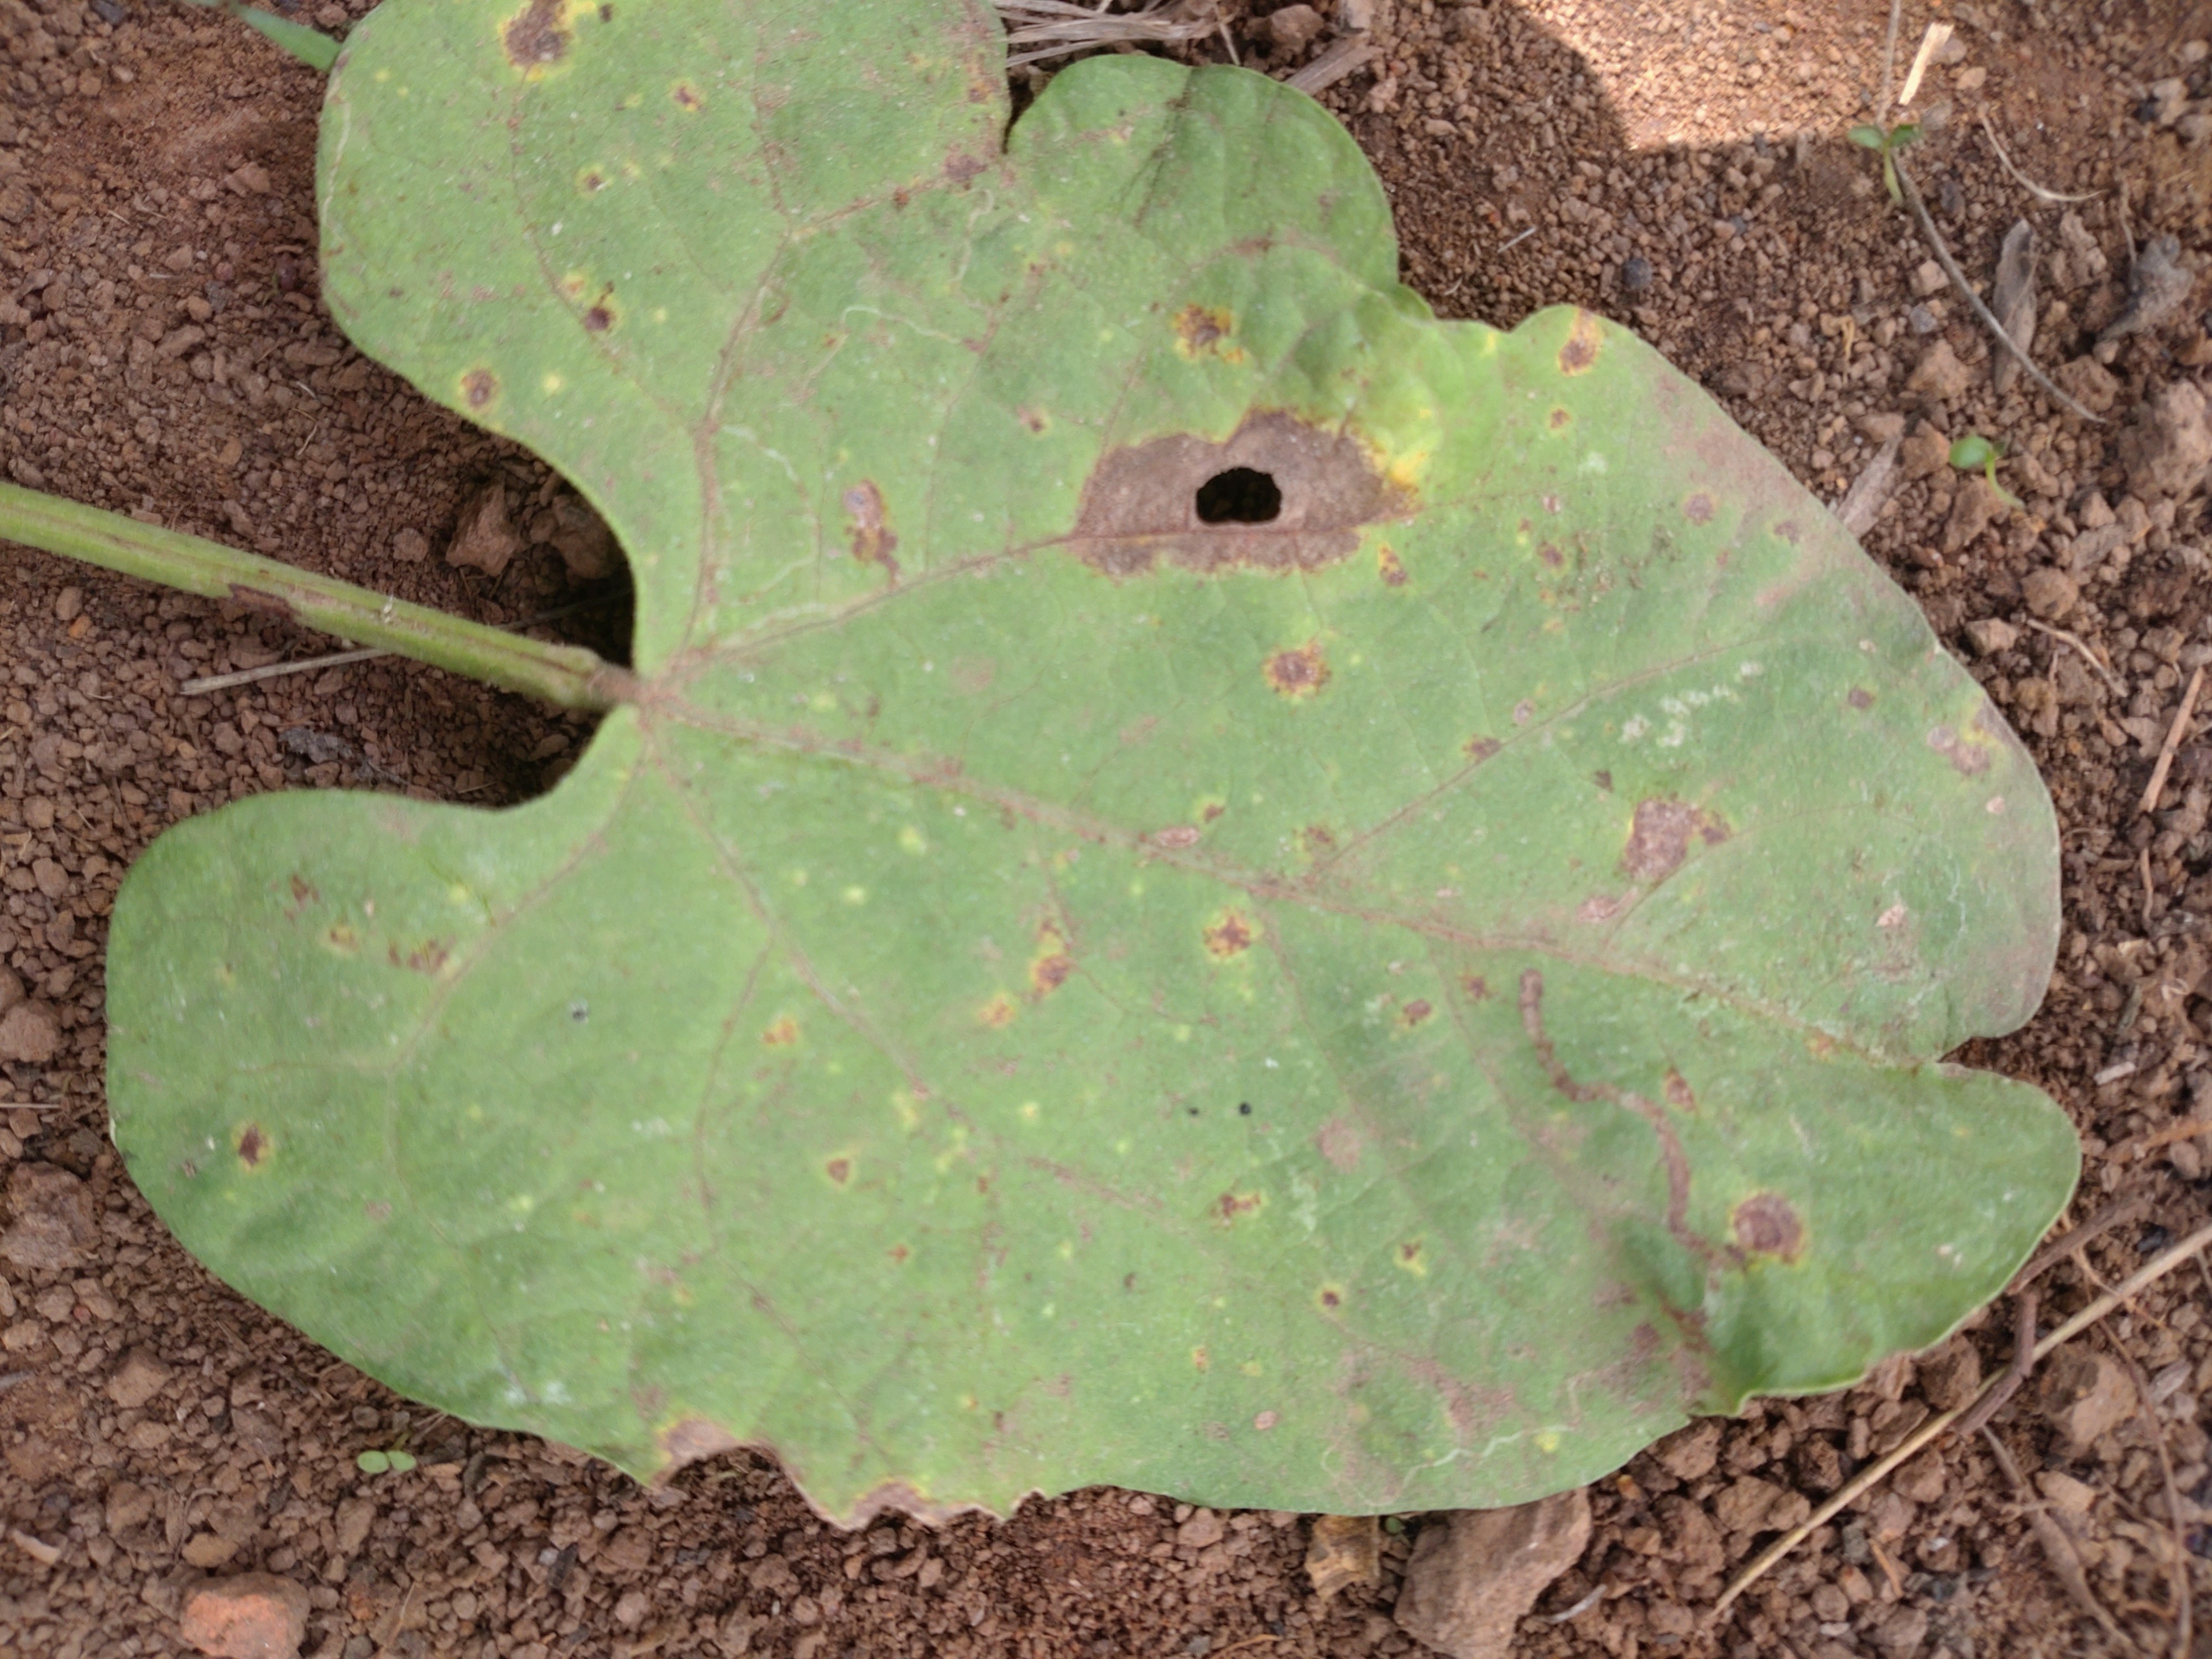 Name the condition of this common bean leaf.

rust
